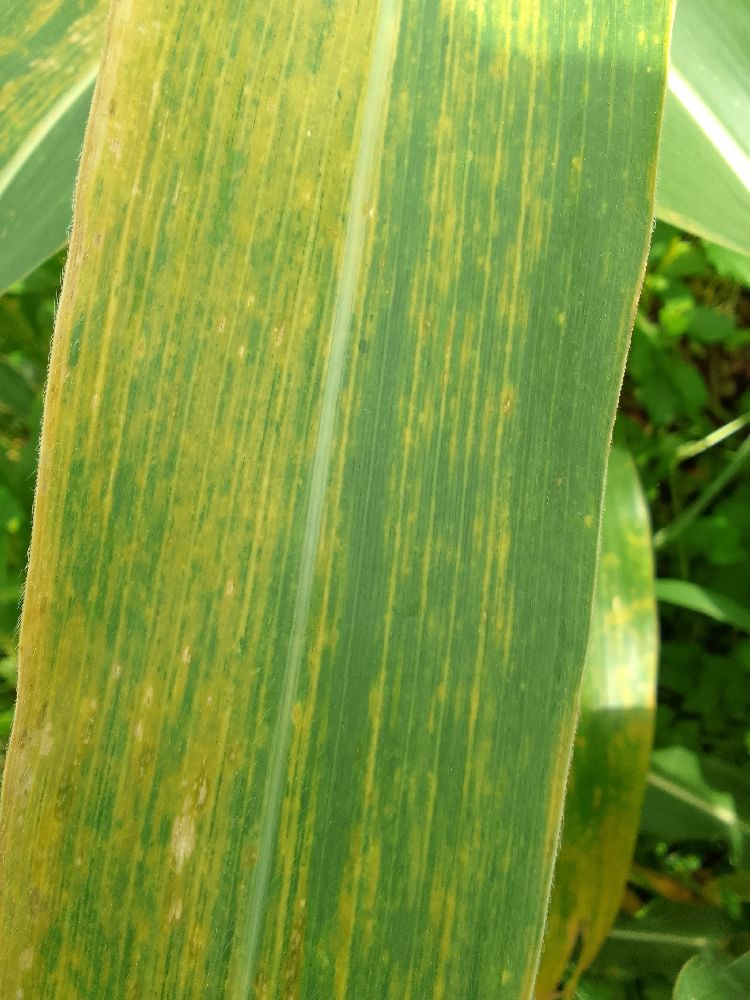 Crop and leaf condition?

maize, maize lethal necrosis
